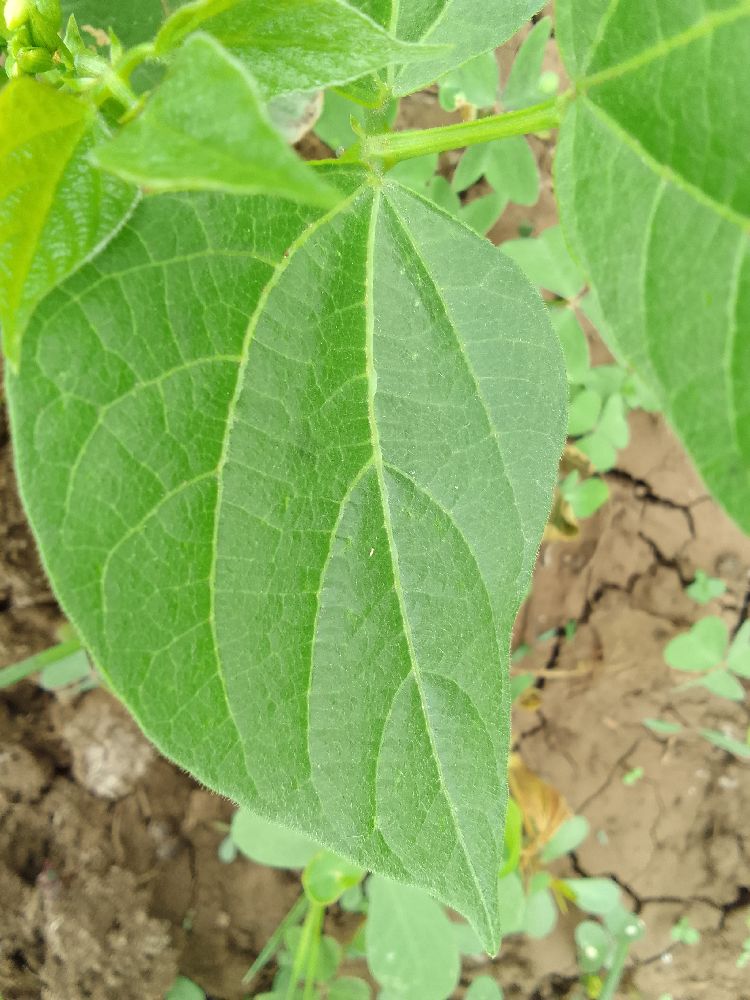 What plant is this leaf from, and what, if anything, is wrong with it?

common bean, healthy
